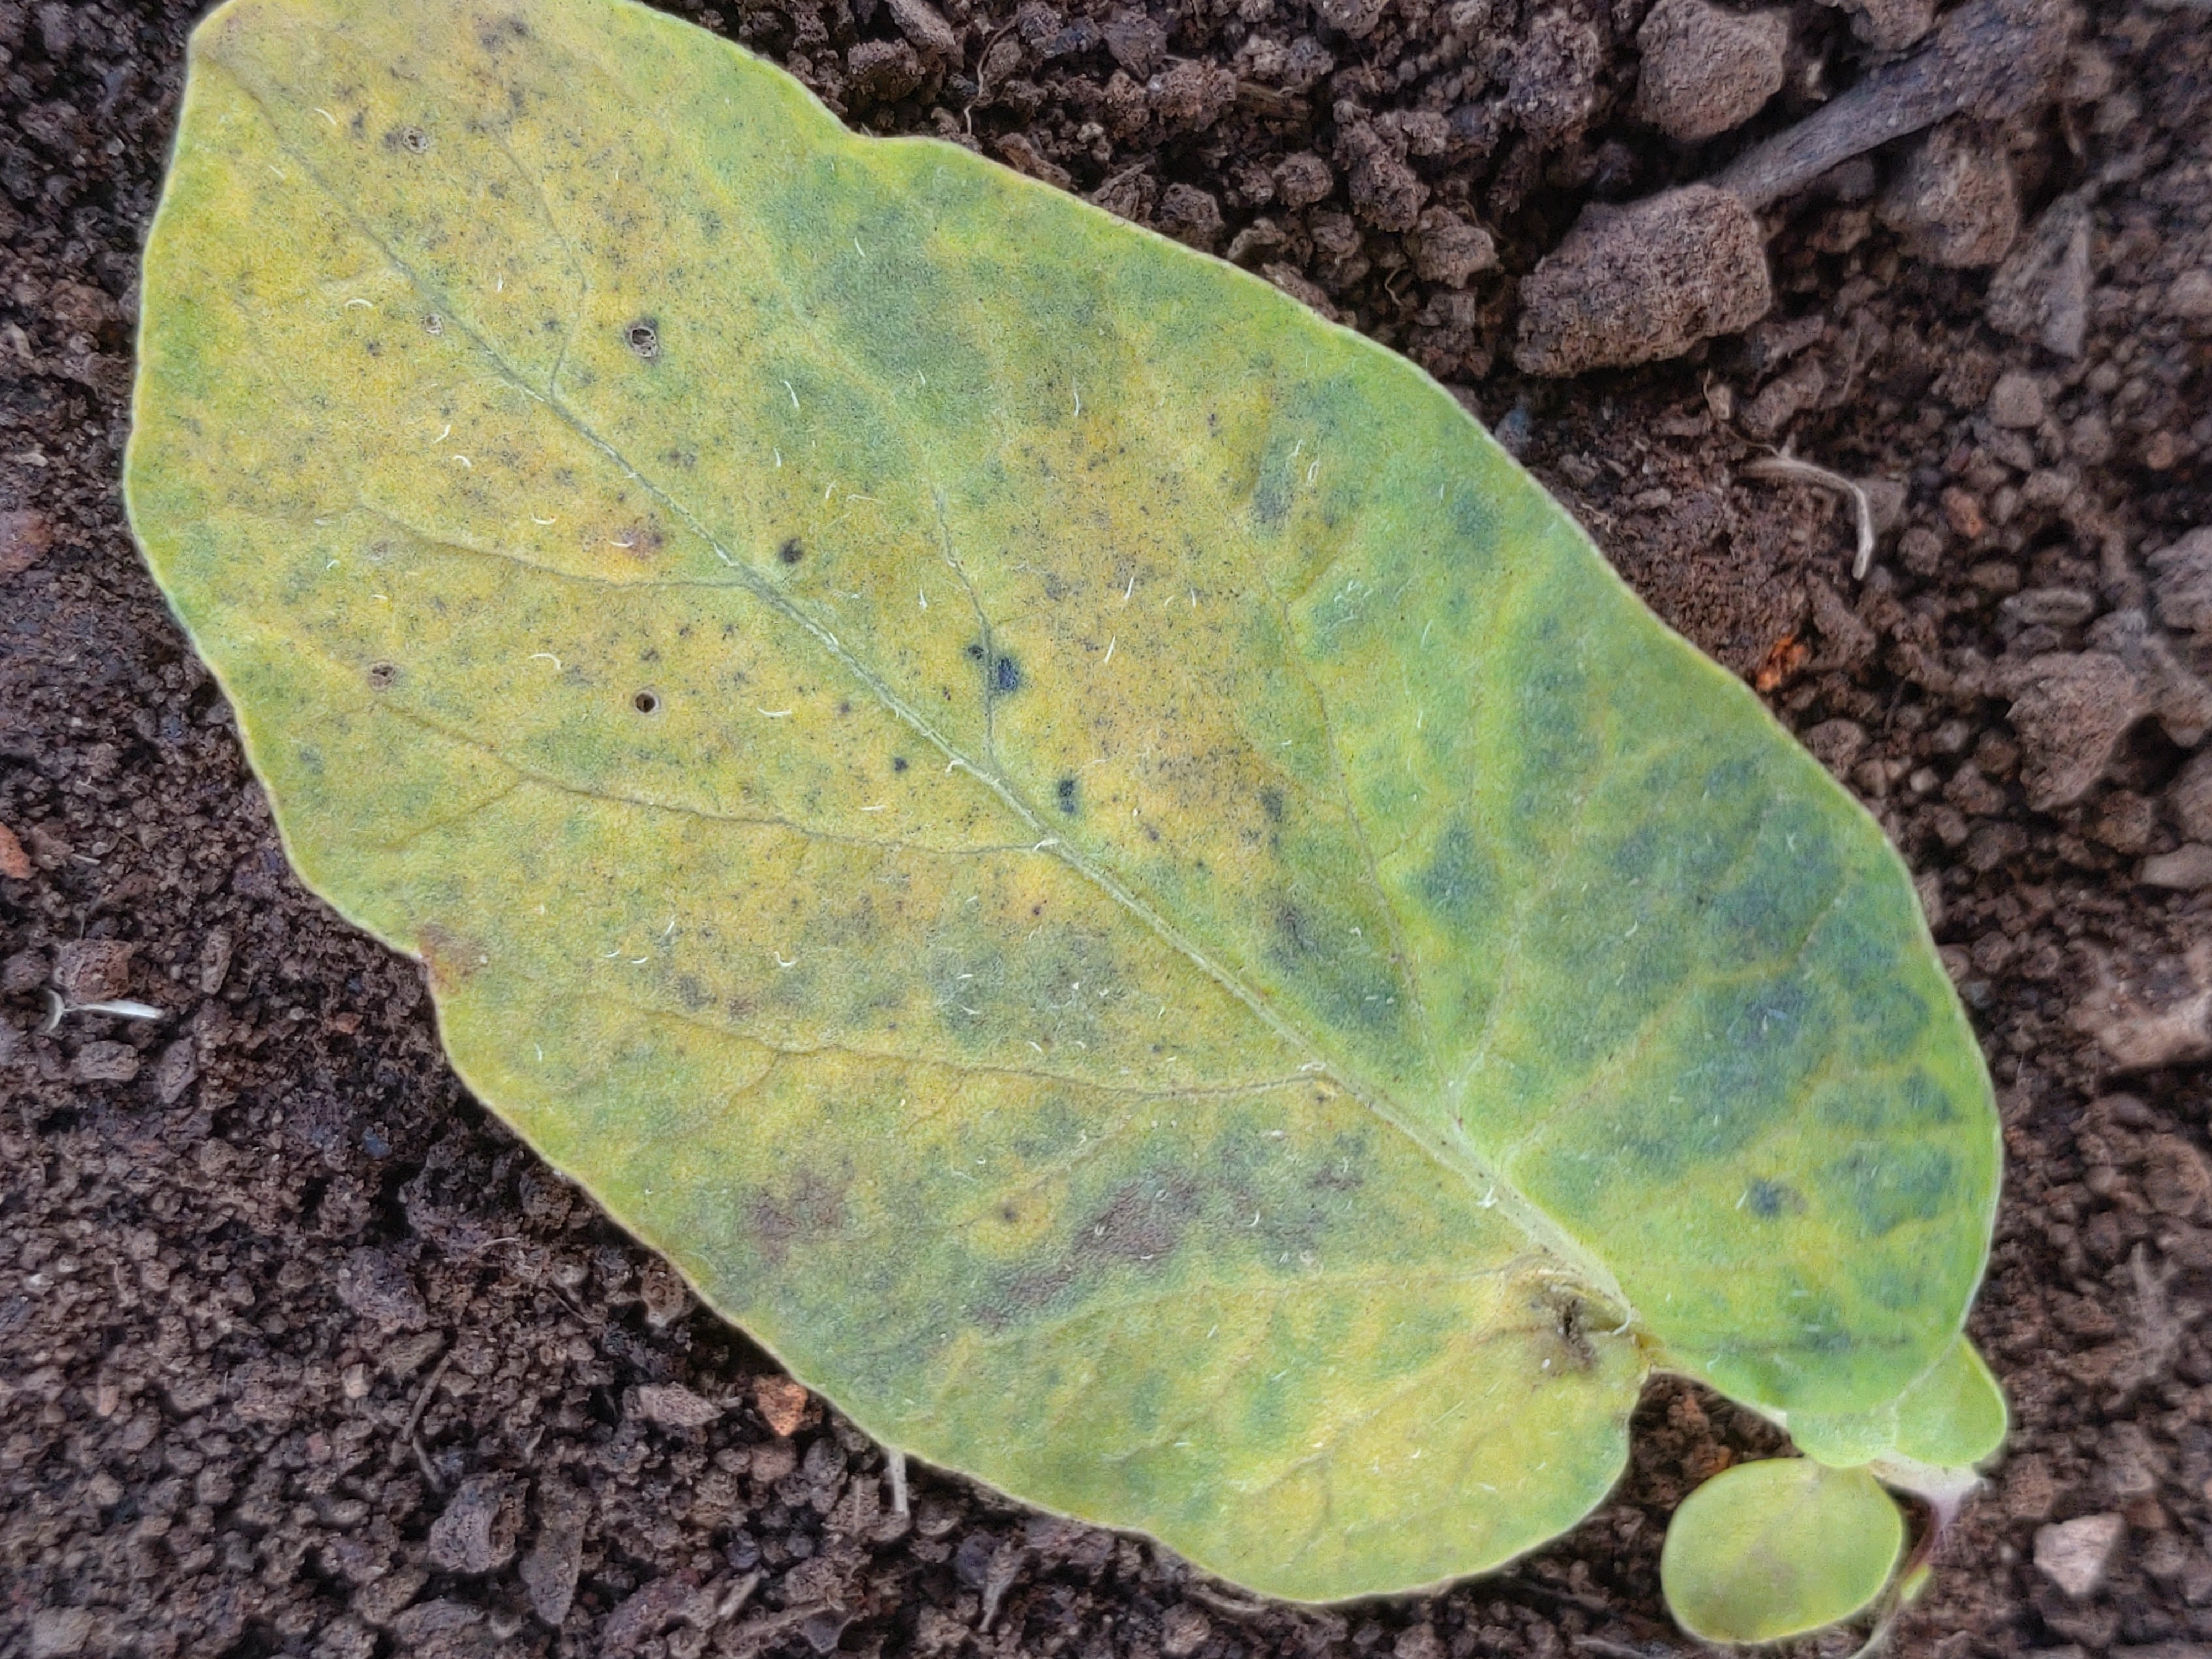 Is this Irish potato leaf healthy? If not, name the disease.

late blight
